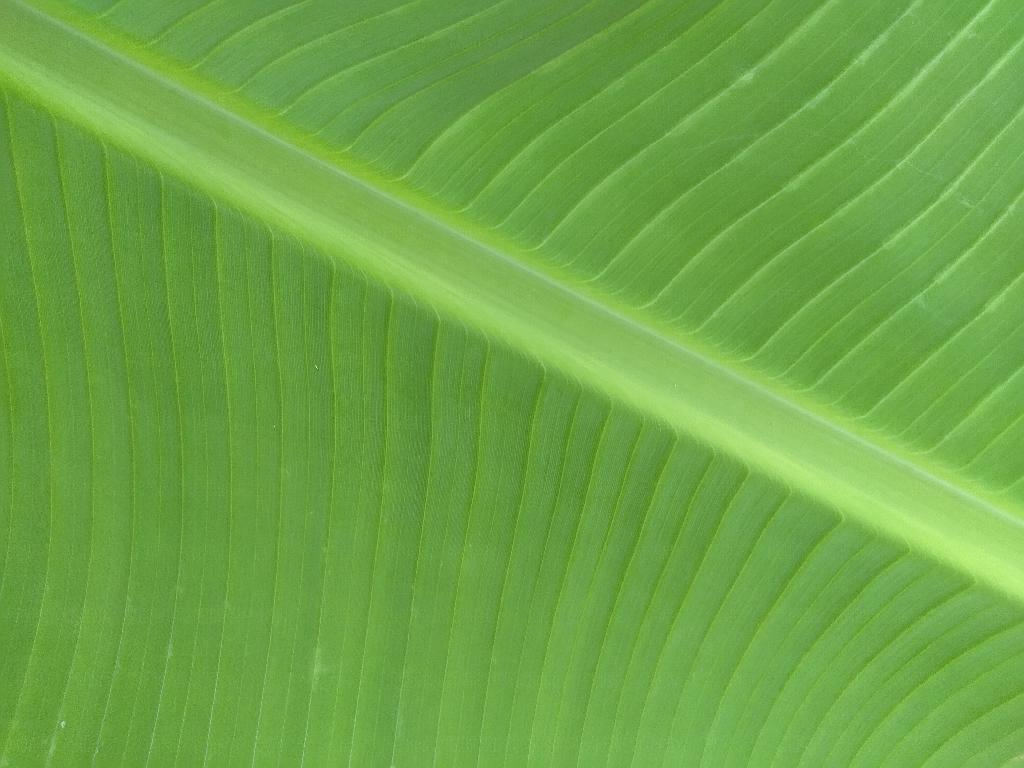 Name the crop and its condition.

banana, healthy
